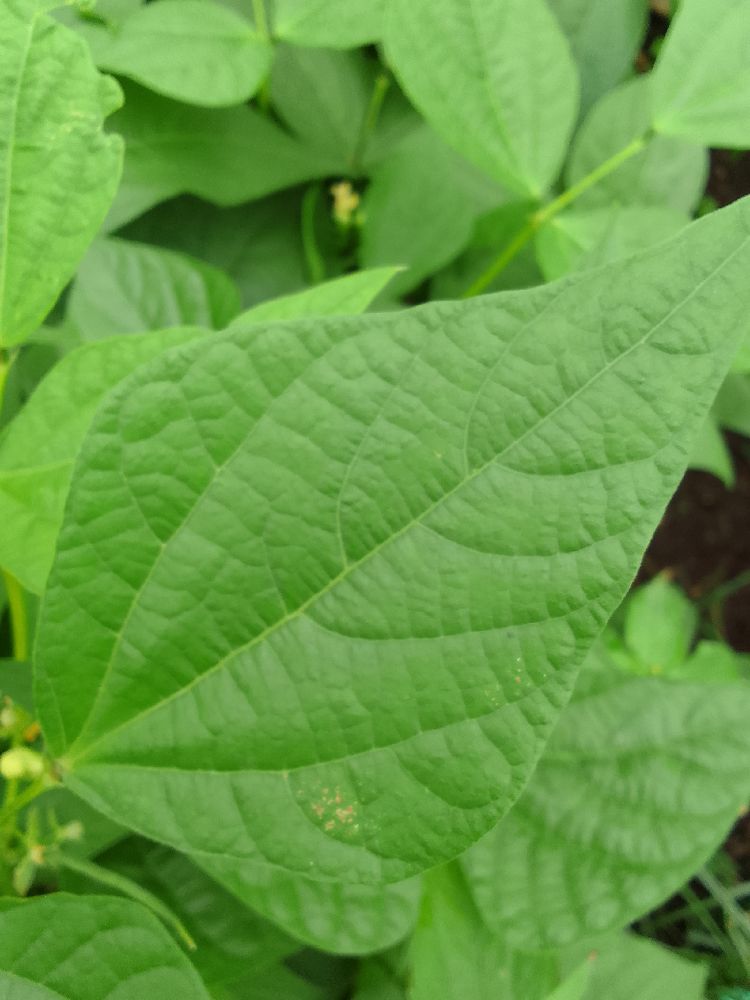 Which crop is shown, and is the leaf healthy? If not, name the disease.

common bean, healthy
